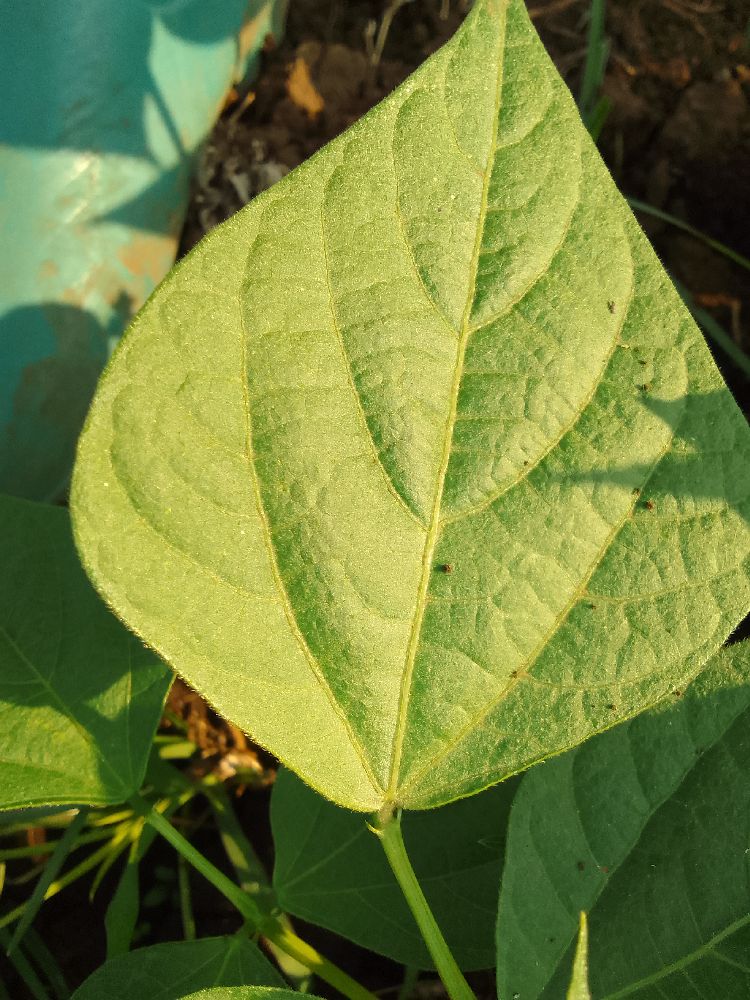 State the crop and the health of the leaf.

common bean, healthy
